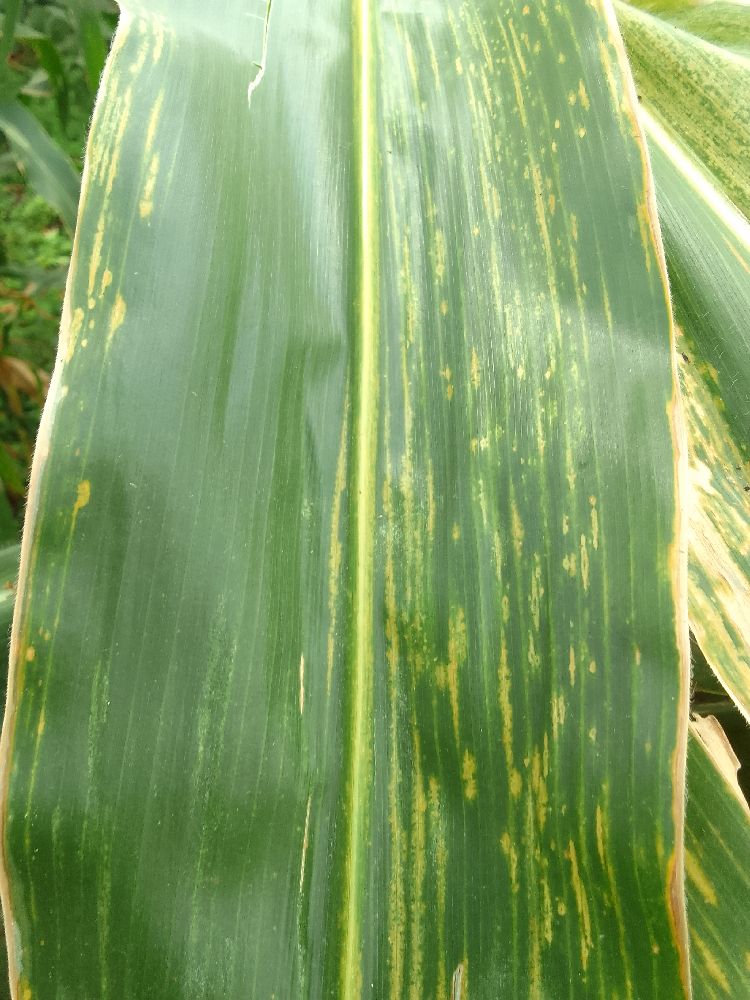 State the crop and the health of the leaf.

maize, maize lethal necrosis
